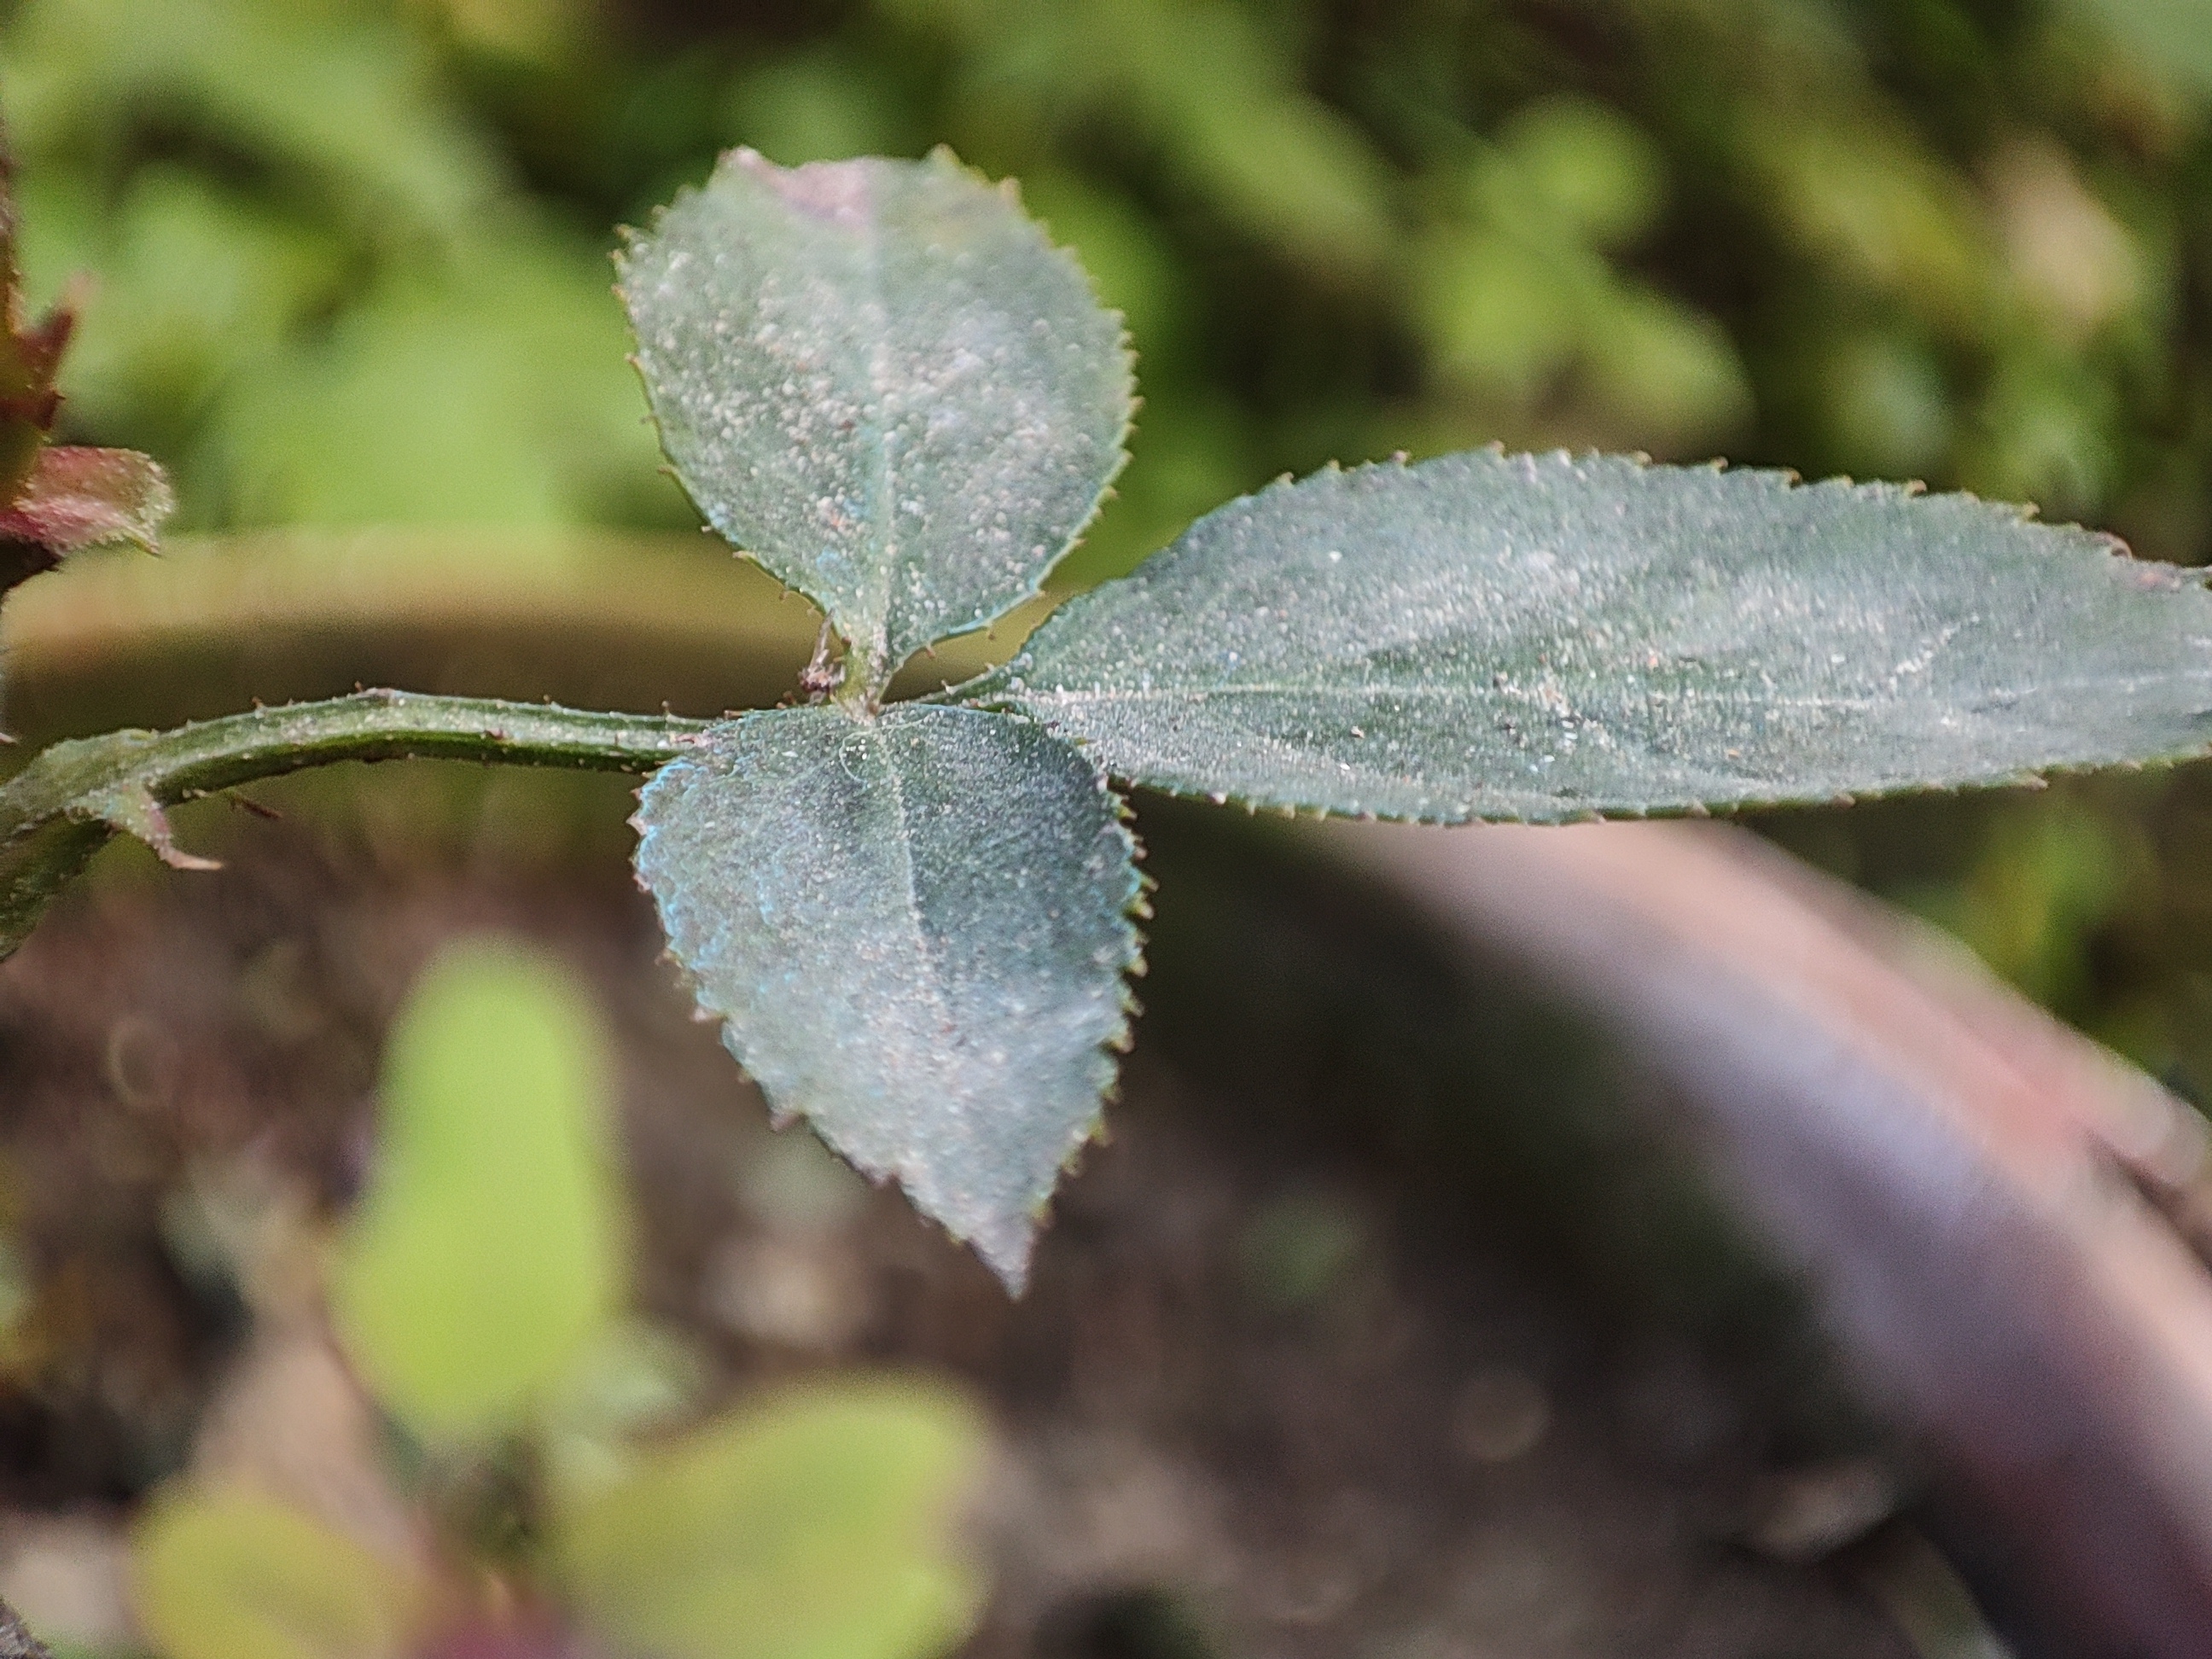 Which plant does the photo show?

rose
